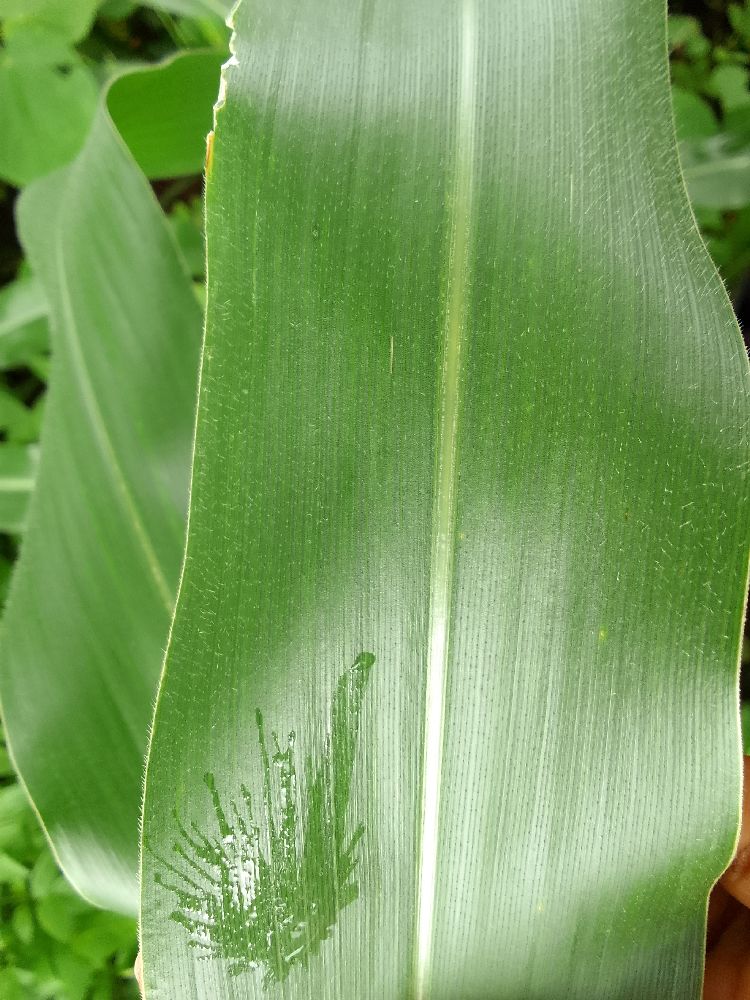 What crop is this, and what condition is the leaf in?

maize, healthy
